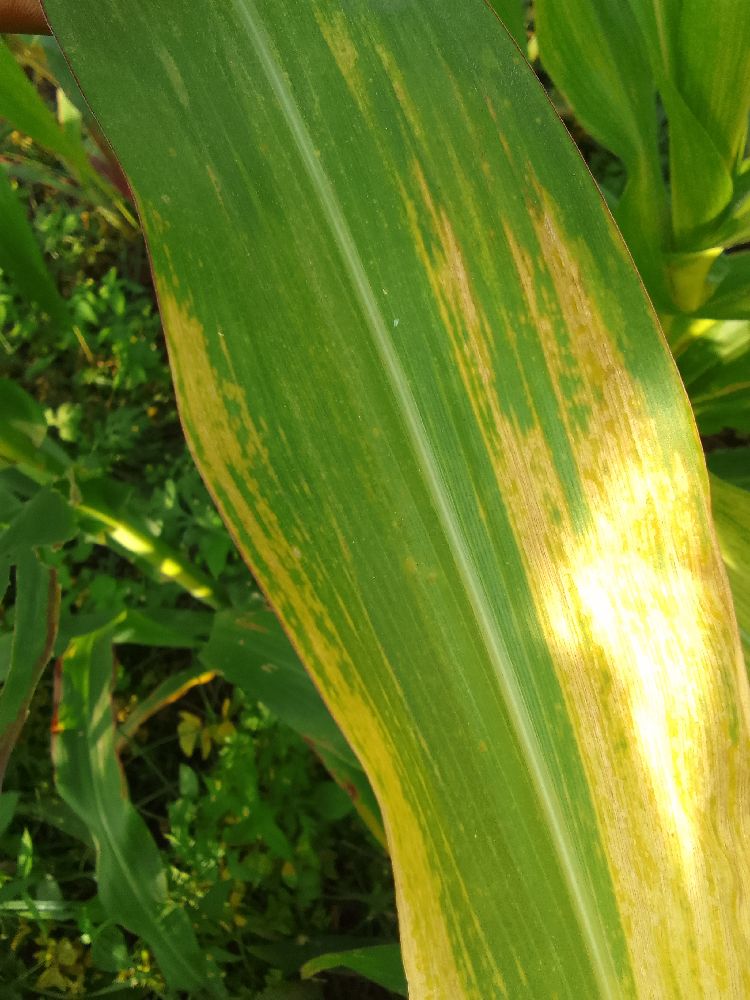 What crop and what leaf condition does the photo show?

maize, maize lethal necrosis
